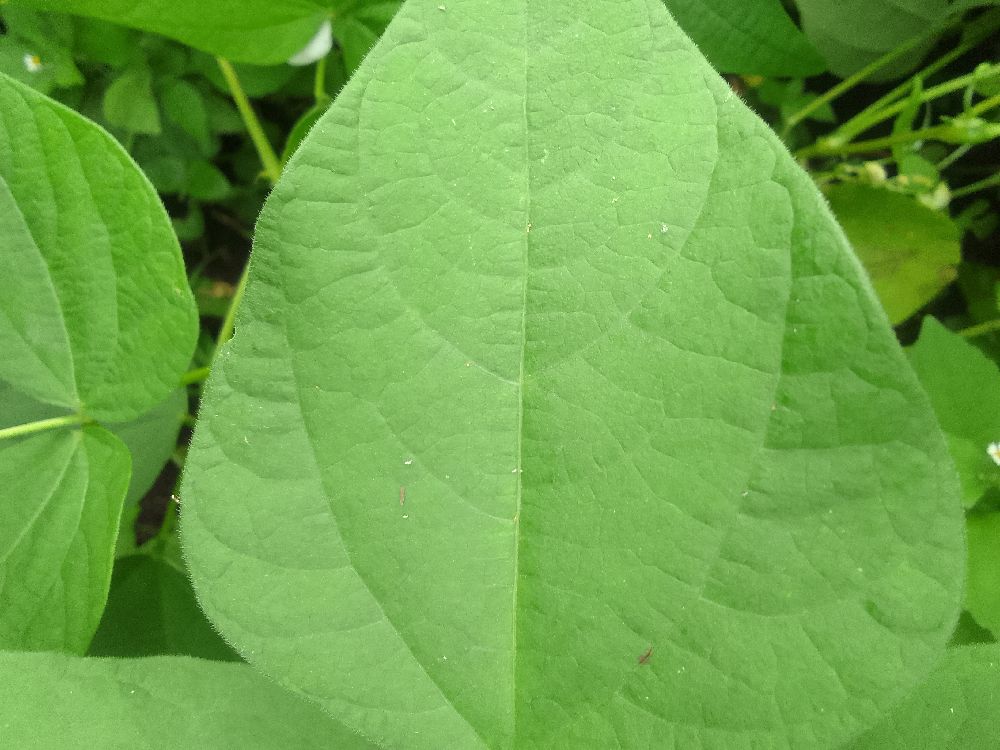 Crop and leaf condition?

common bean, healthy
